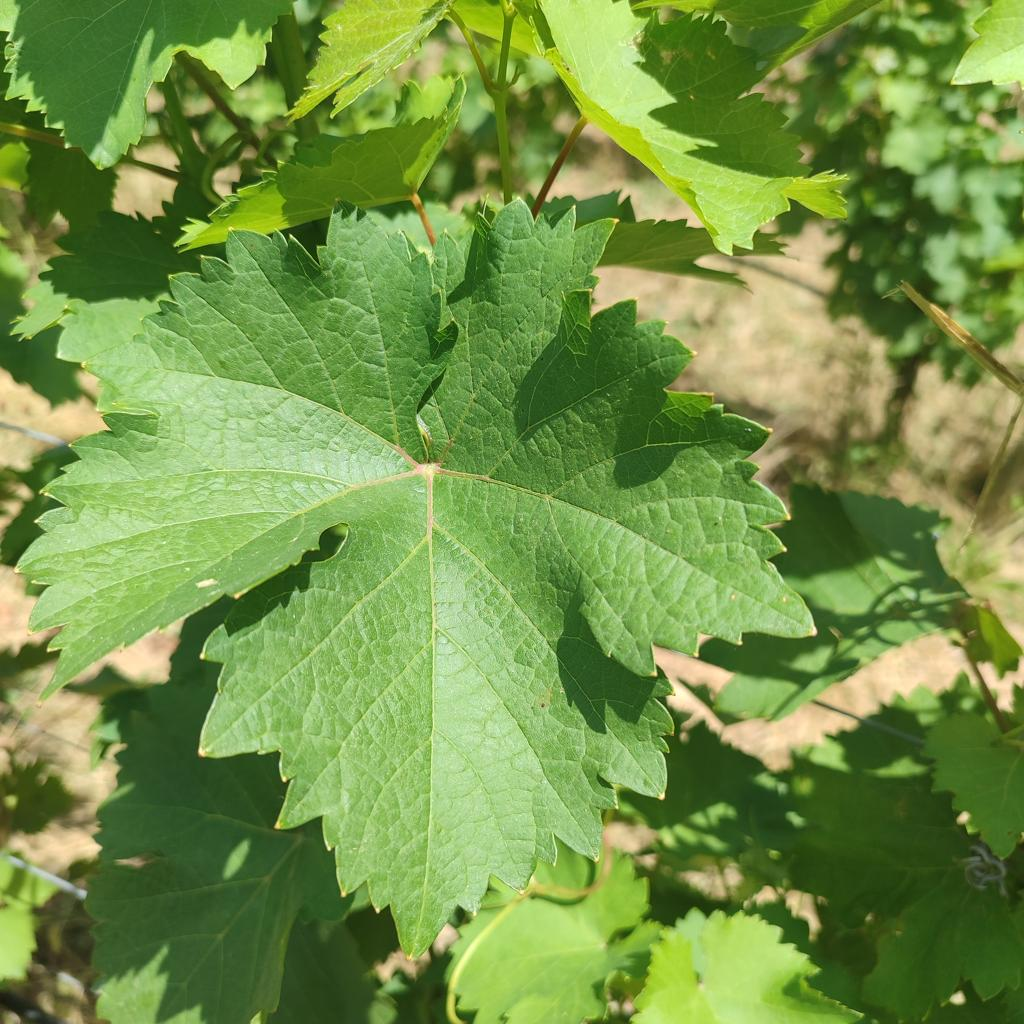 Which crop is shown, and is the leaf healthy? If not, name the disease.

grapevine, healthy
